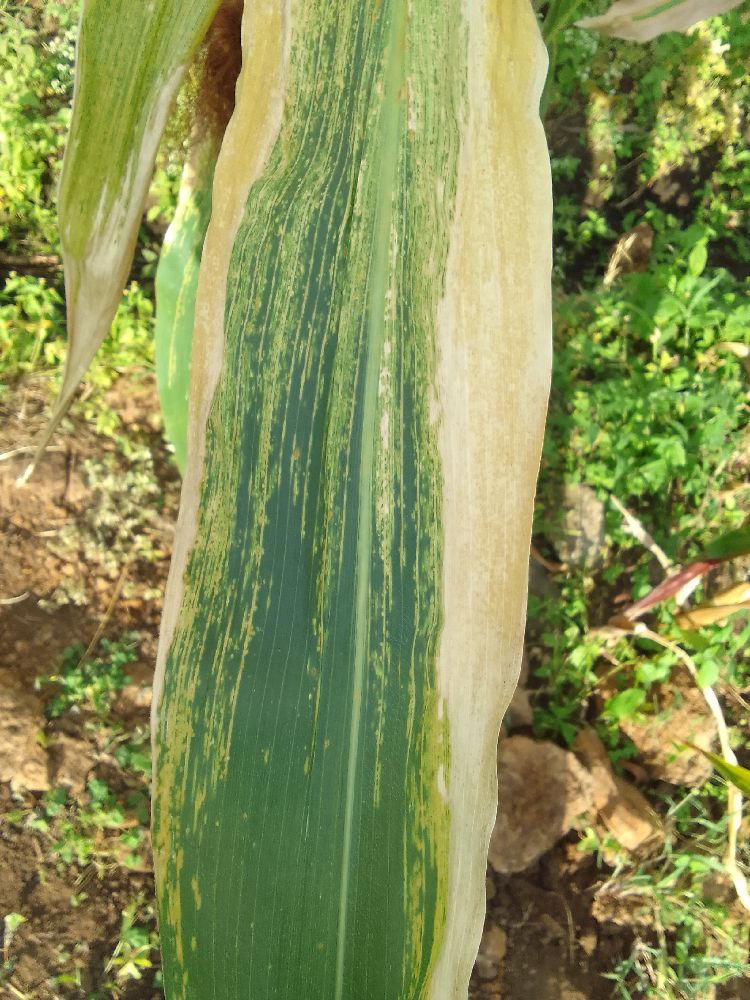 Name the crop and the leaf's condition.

maize, maize lethal necrosis
